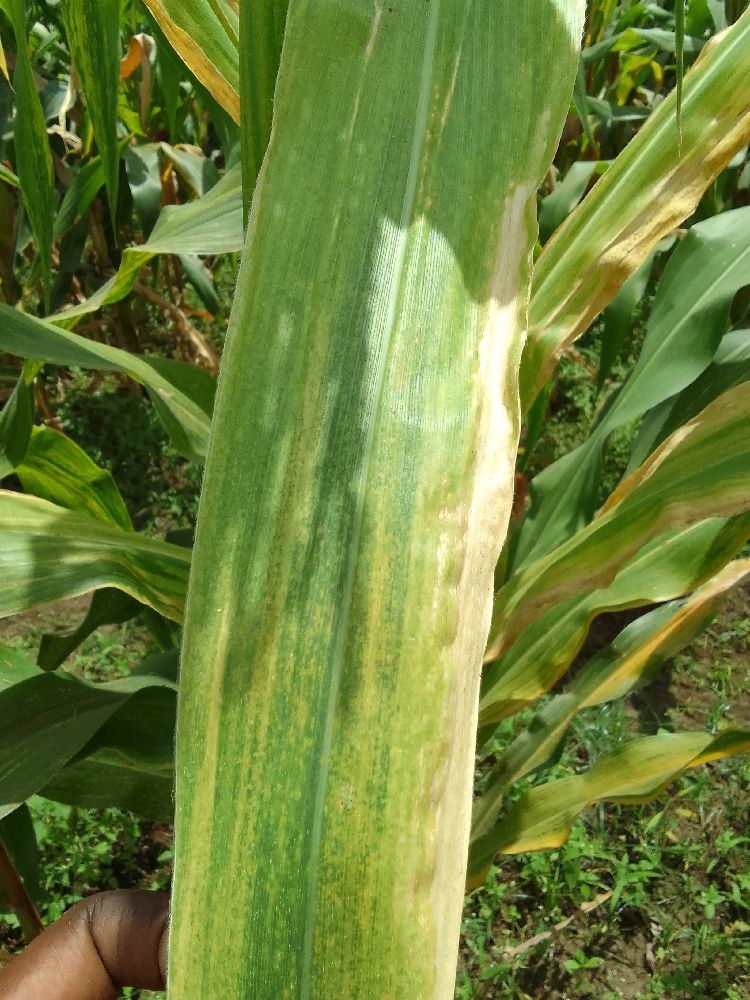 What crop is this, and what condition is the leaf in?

maize, maize lethal necrosis
